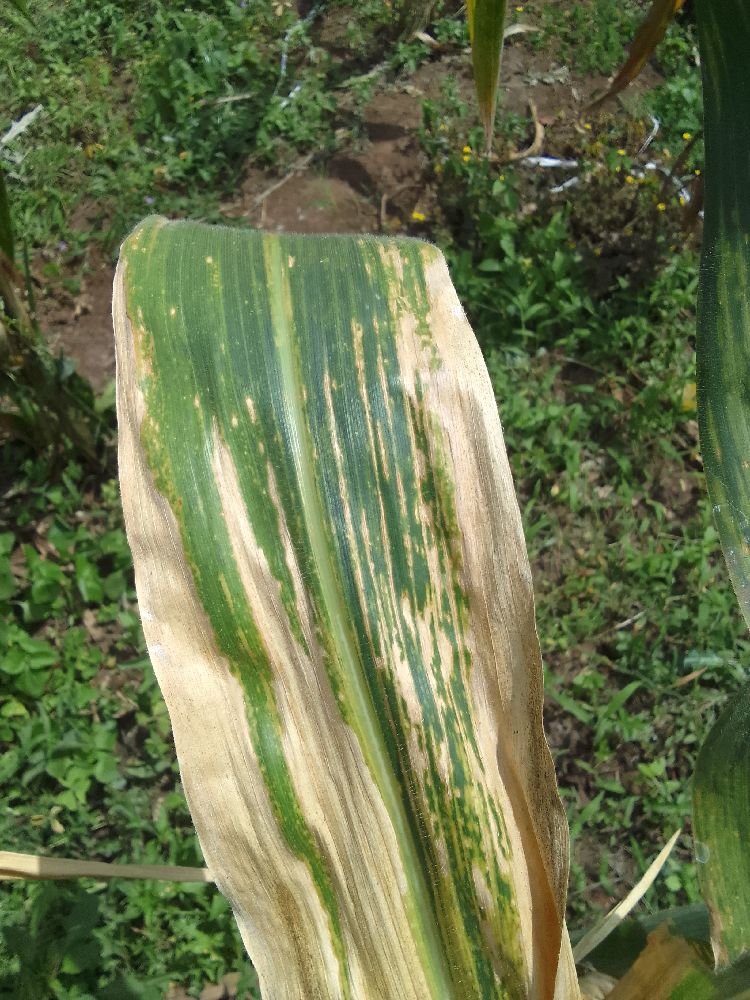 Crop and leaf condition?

maize, maize lethal necrosis
